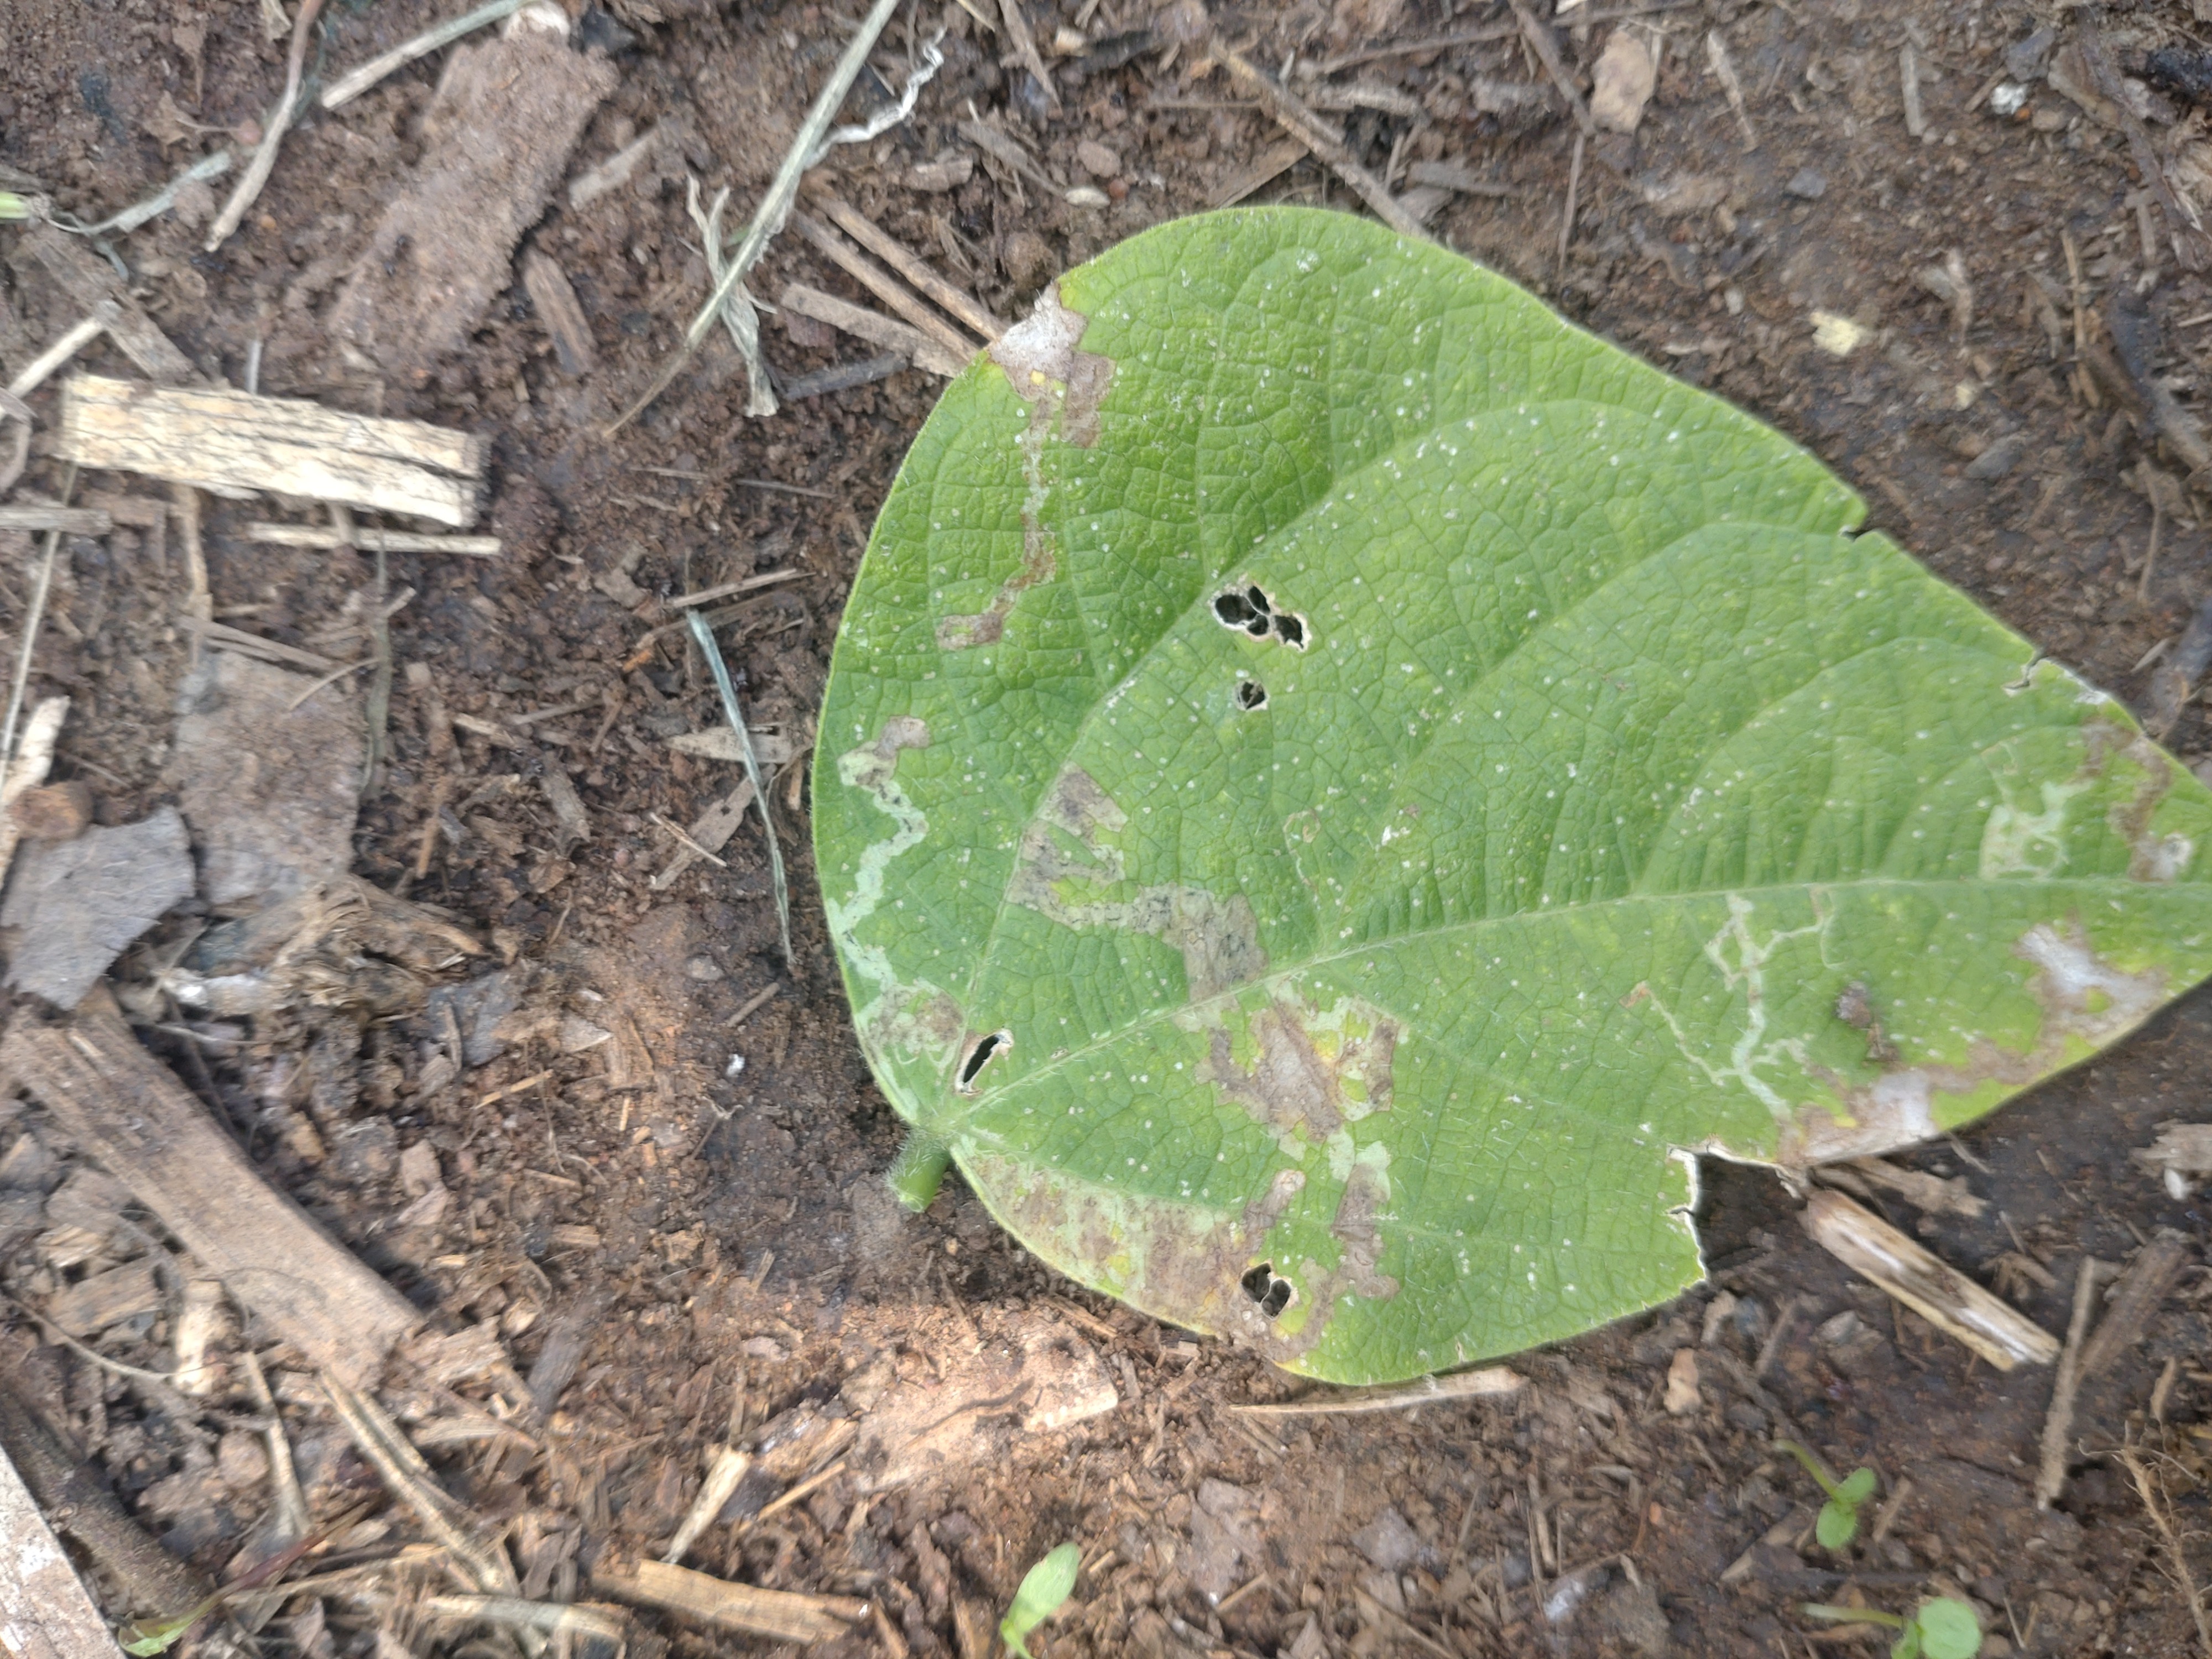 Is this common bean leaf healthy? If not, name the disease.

anthracnose
